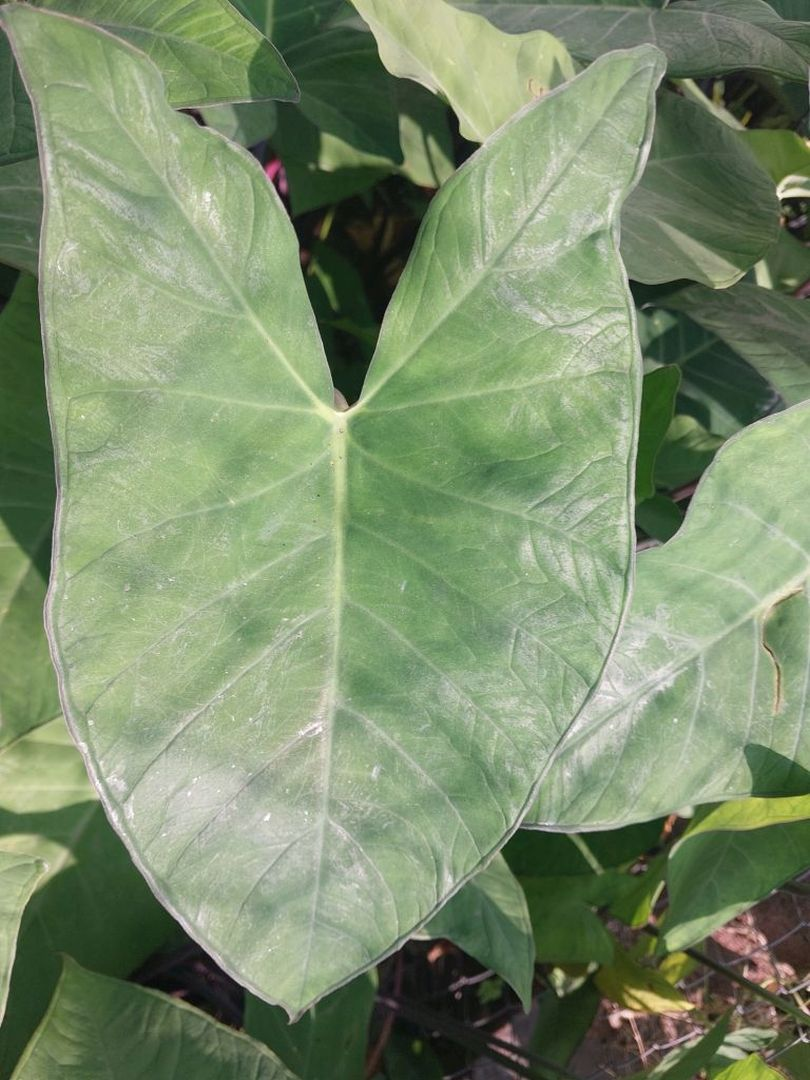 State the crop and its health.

taro, healthy
